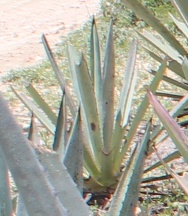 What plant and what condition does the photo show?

agave, small
